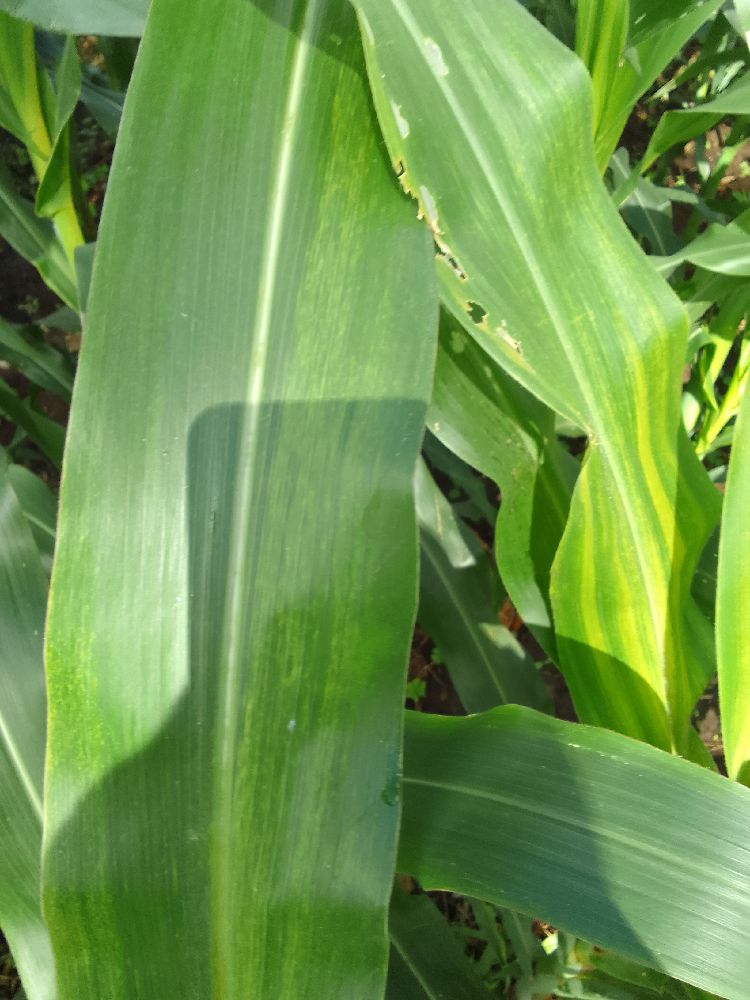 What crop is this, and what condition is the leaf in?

maize, maize lethal necrosis
